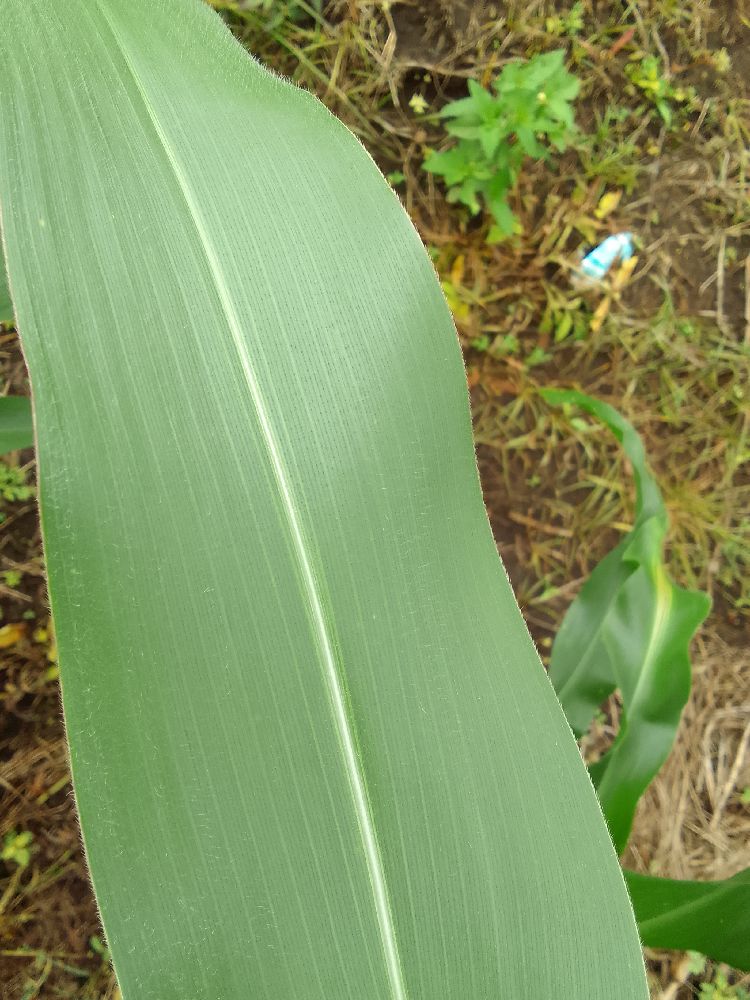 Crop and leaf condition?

maize, healthy
